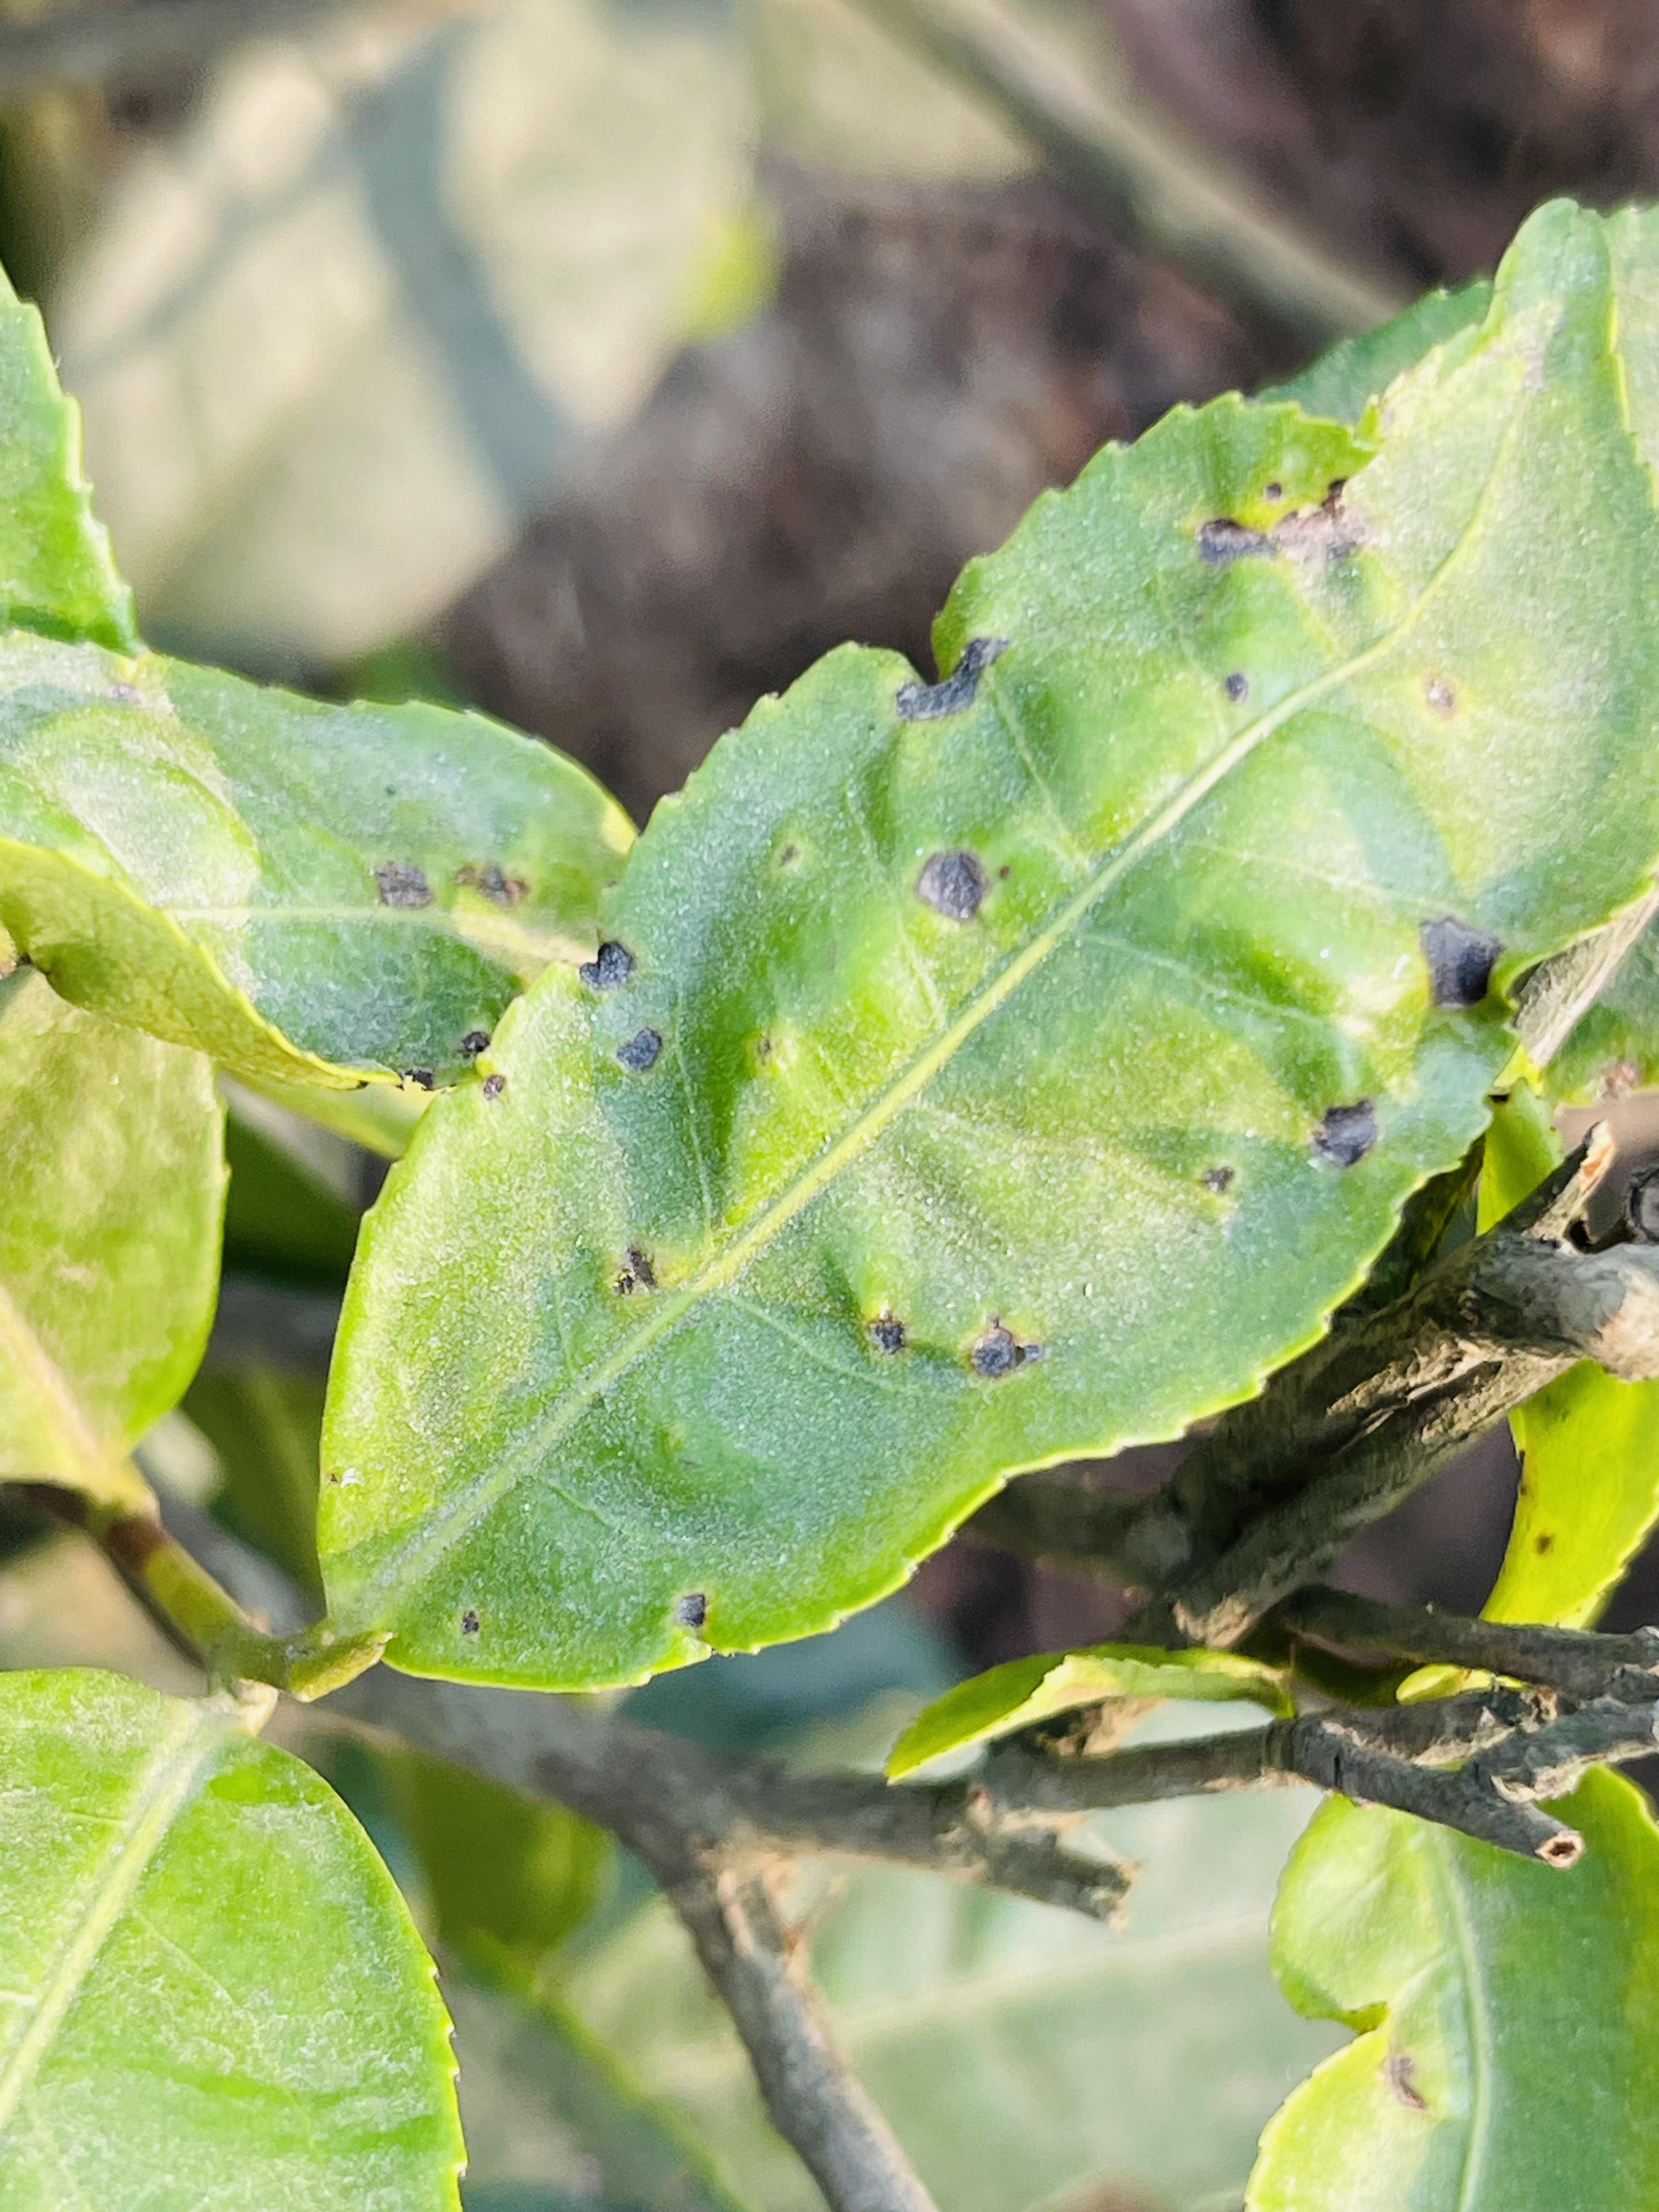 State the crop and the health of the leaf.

tea, helopeltis
